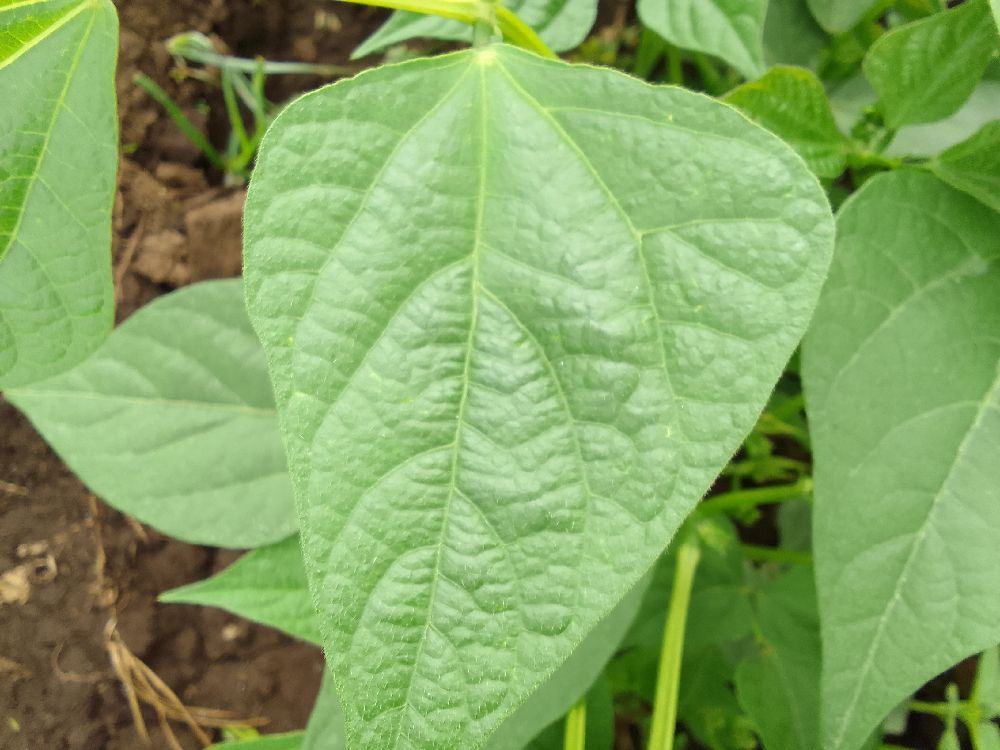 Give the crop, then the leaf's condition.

common bean, healthy
